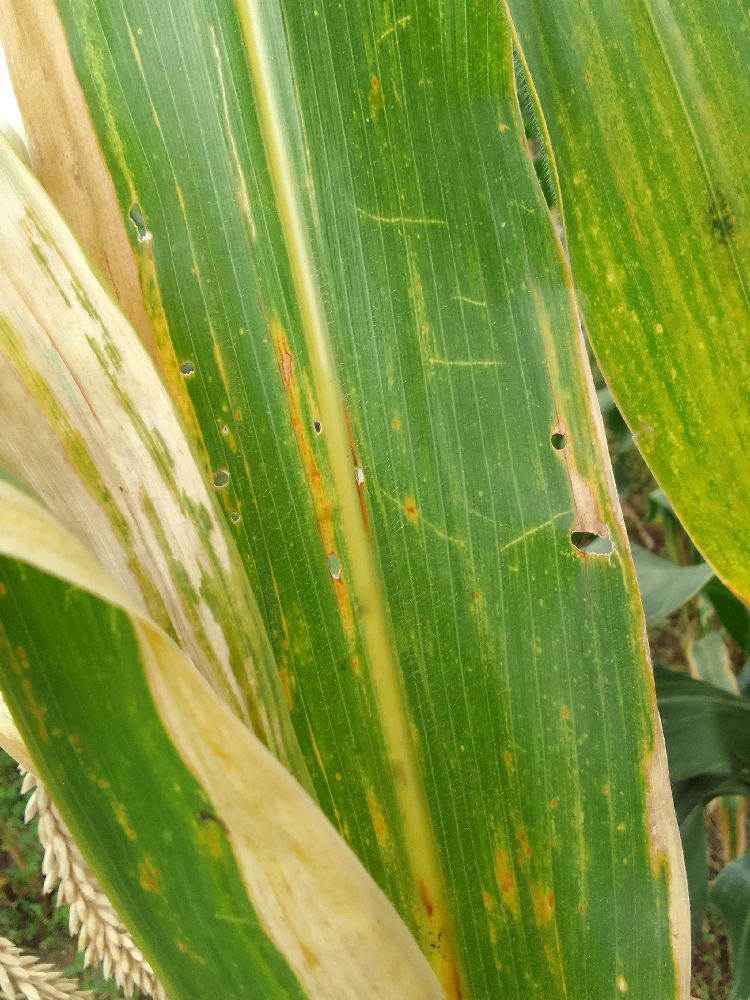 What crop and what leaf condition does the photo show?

maize, maize lethal necrosis
